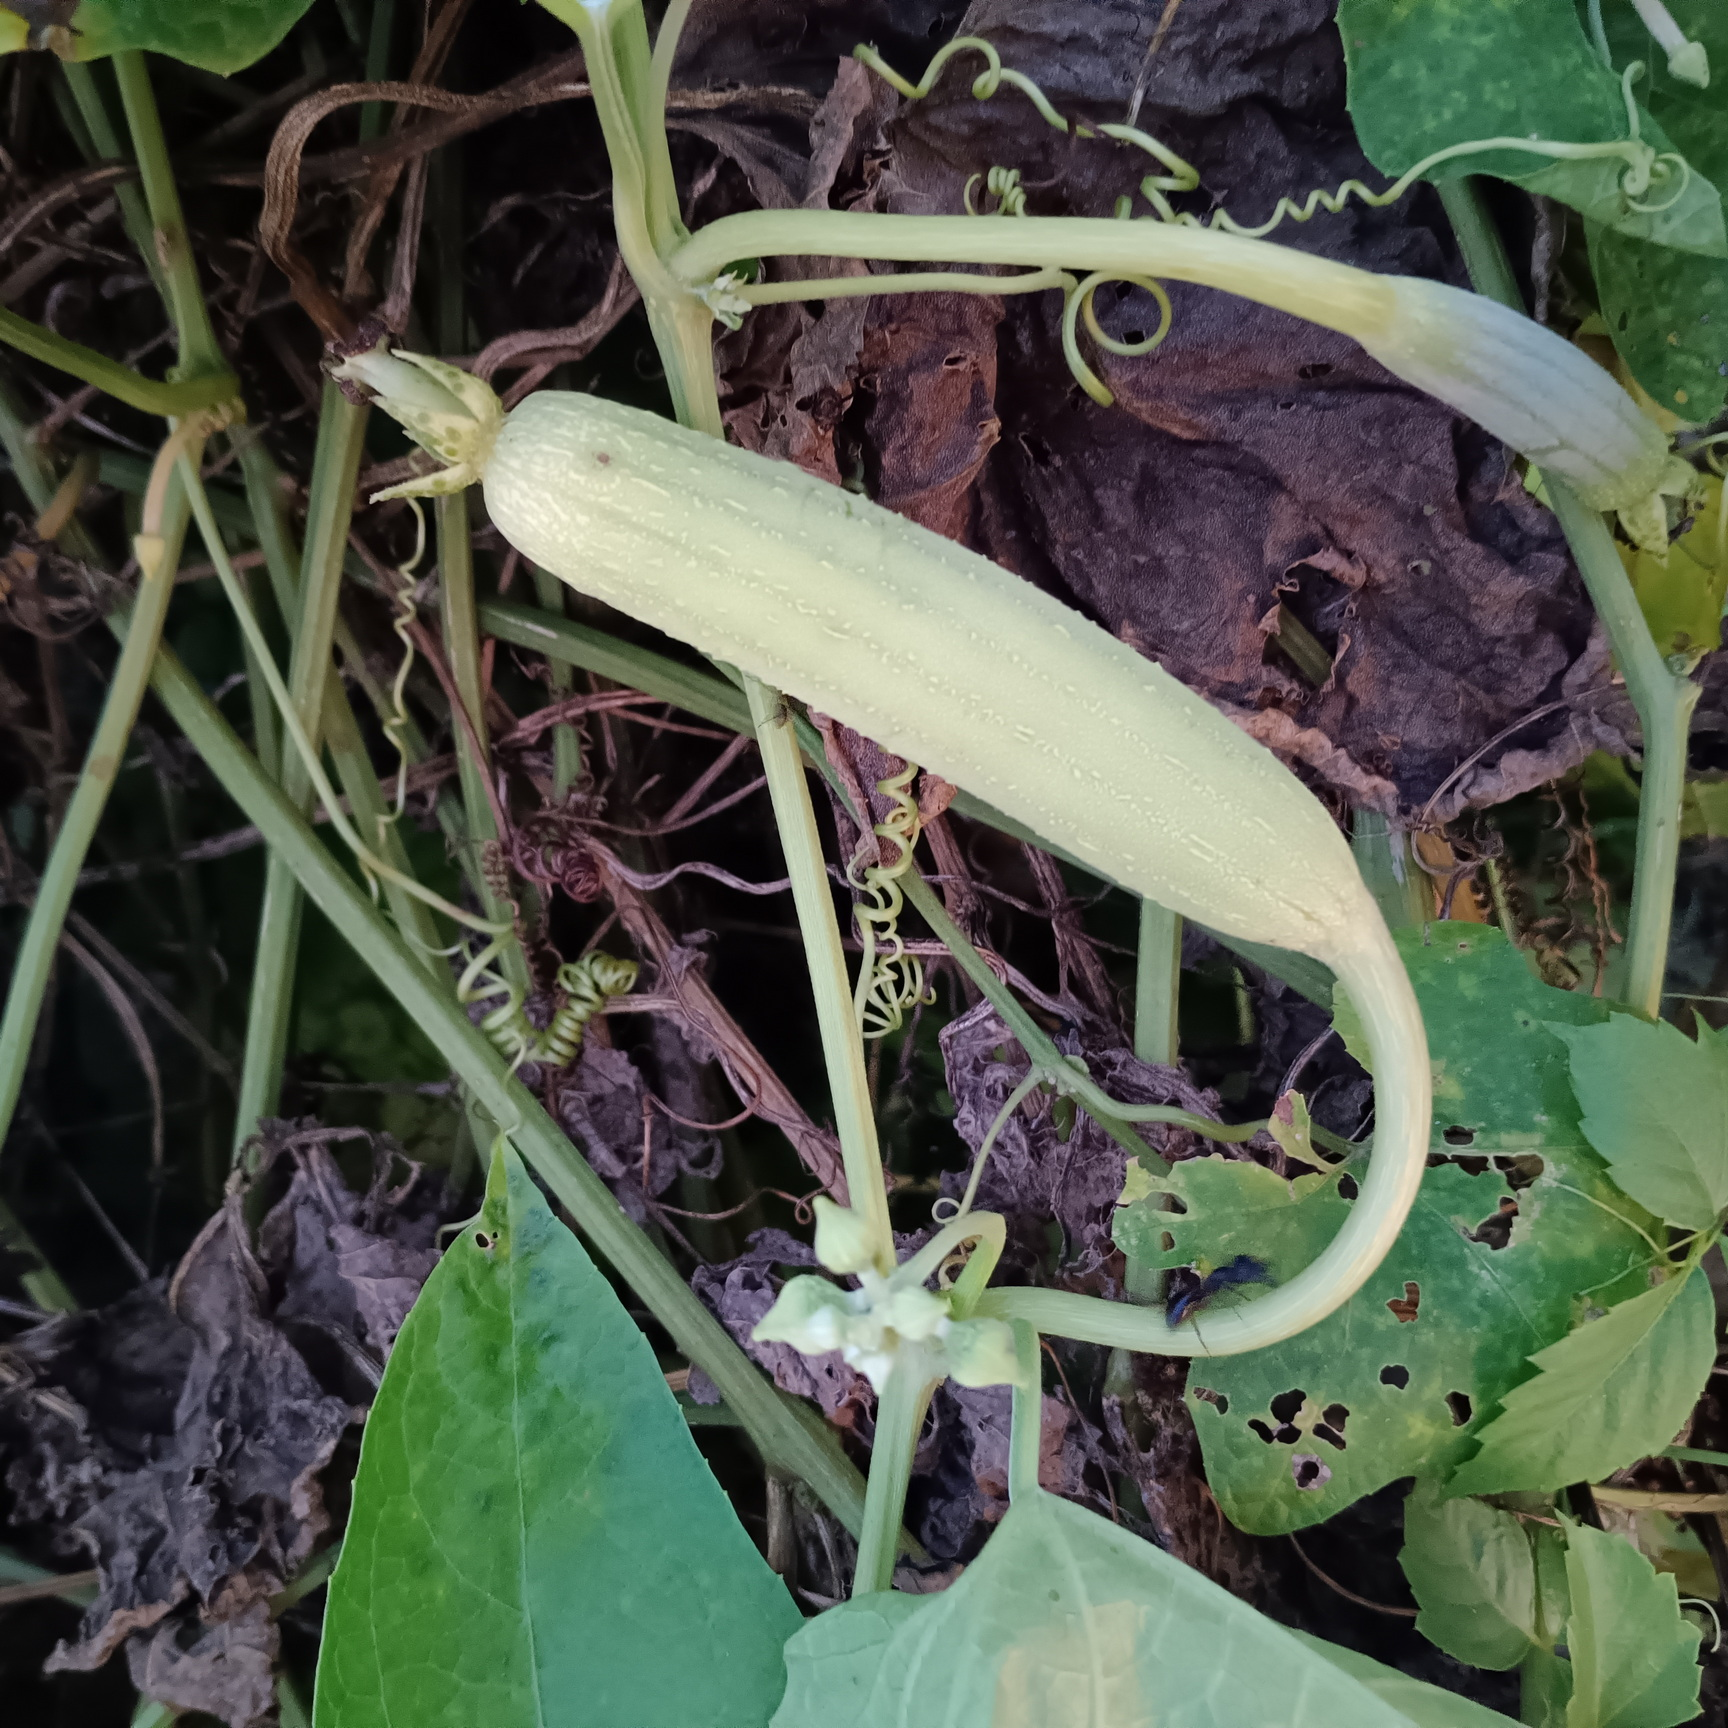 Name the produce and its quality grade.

luffa, fresh
